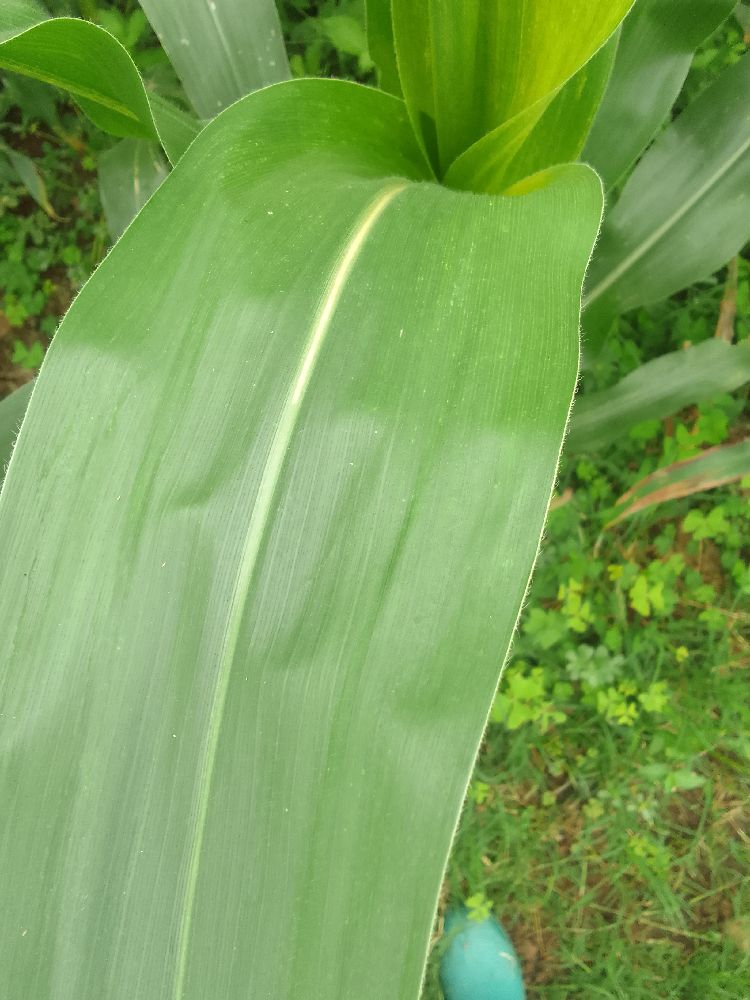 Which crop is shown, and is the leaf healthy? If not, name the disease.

maize, healthy
